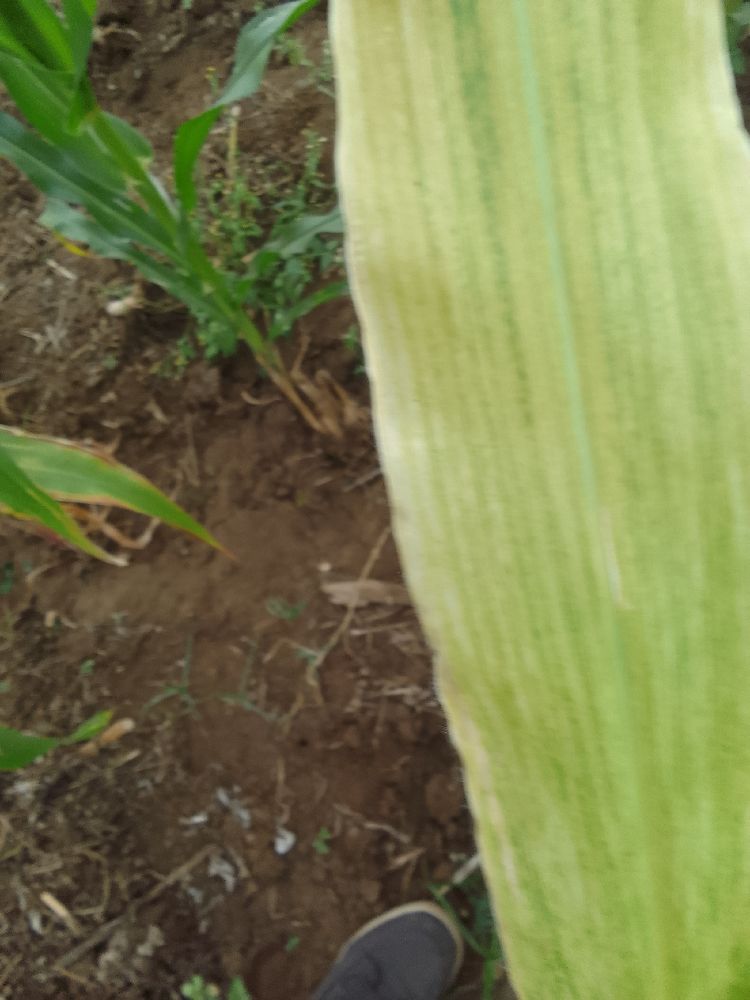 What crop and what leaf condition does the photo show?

maize, maize lethal necrosis
